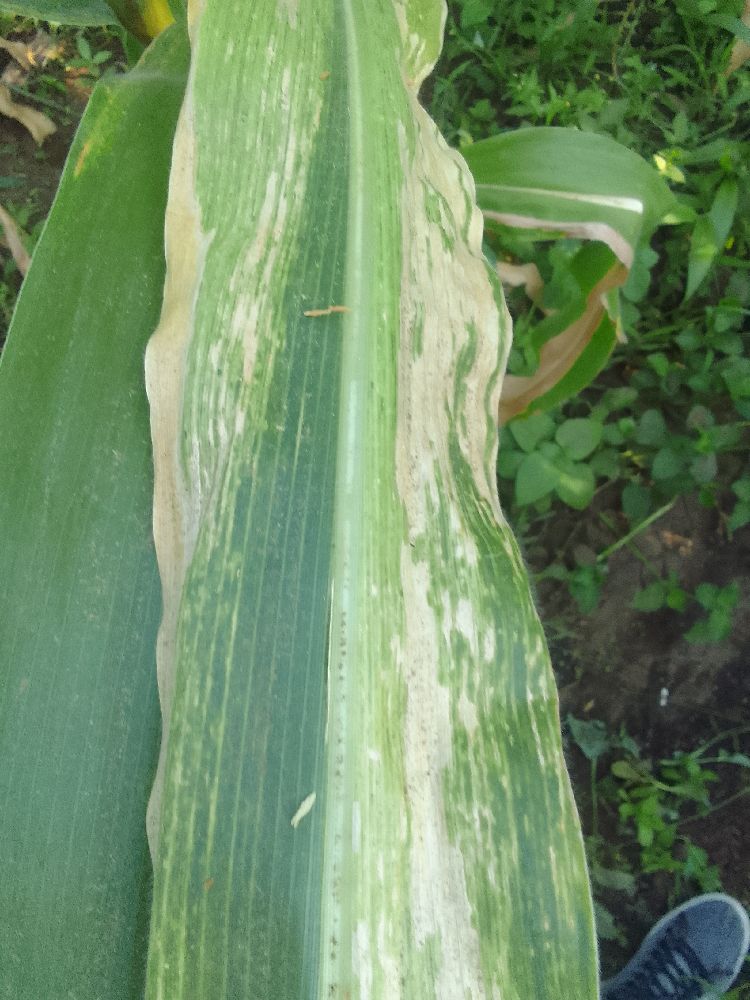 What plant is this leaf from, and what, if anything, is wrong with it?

maize, maize lethal necrosis
